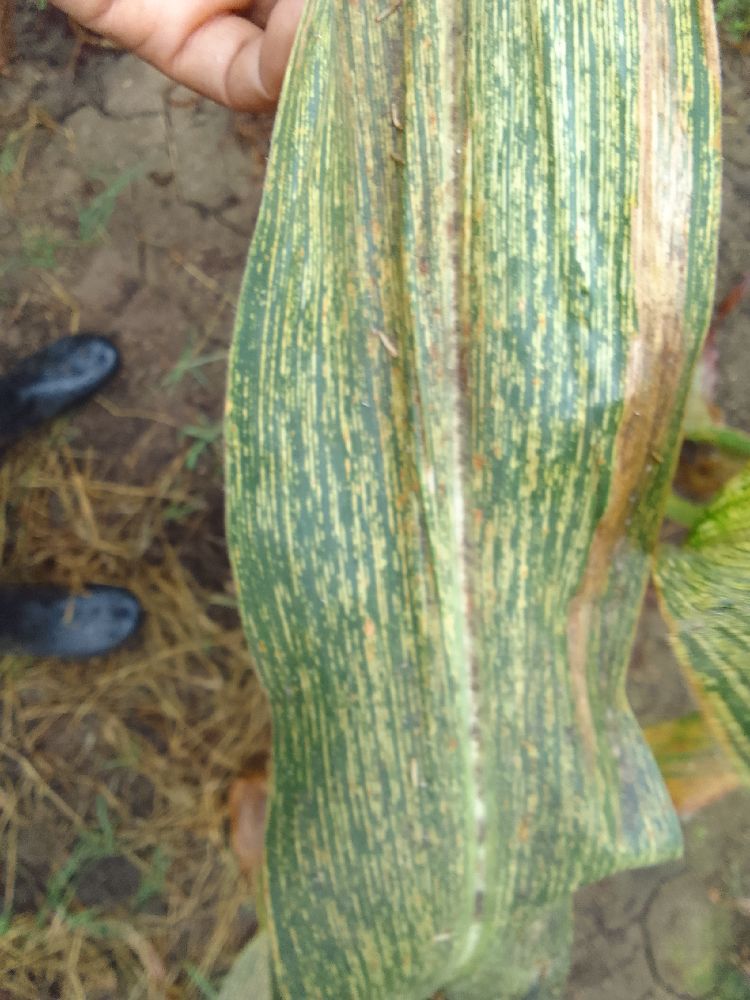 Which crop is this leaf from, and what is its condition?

maize, maize streak virus
